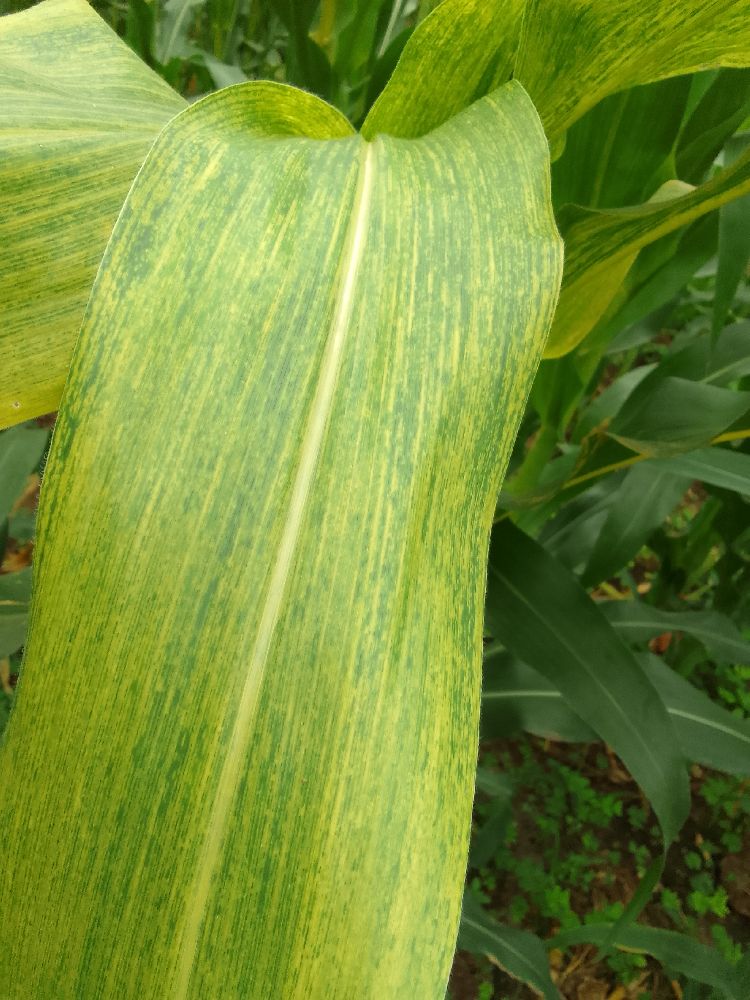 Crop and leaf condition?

maize, maize lethal necrosis
